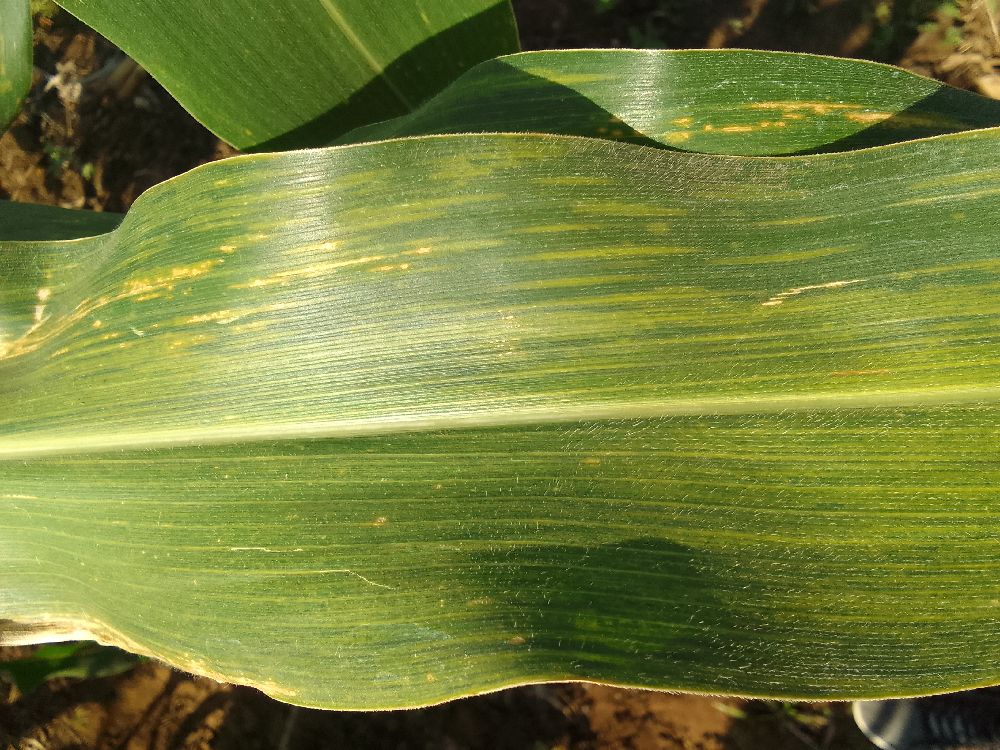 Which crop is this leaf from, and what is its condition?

maize, maize lethal necrosis
